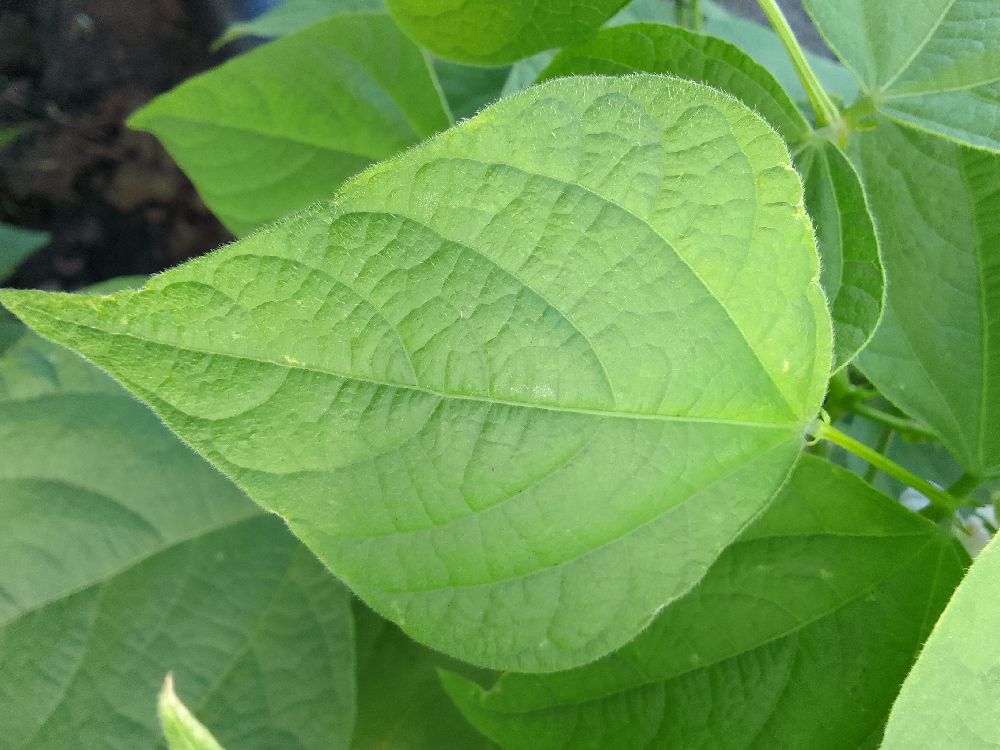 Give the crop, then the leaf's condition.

common bean, healthy
